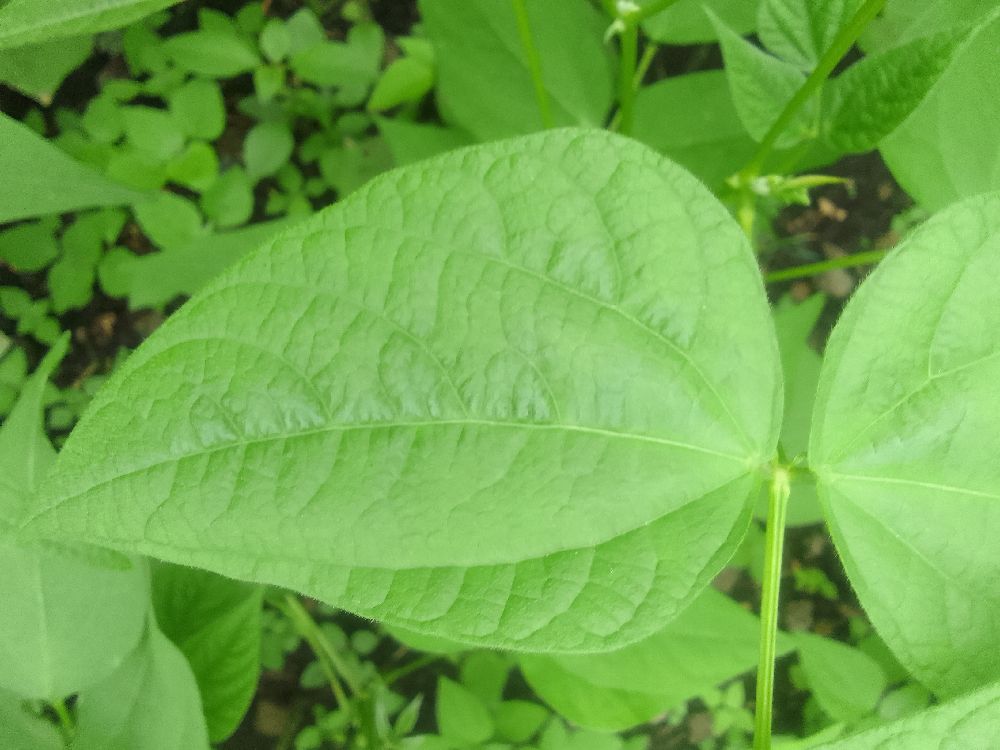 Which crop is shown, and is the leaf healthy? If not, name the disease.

common bean, healthy
